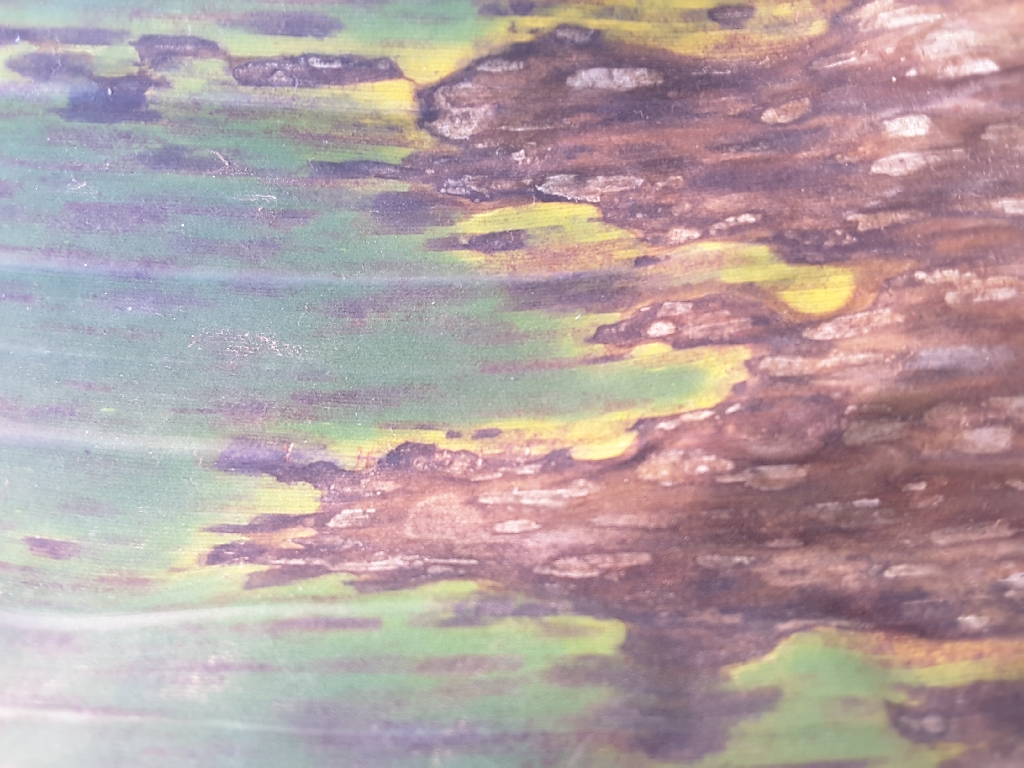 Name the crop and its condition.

banana, black sigatoka
